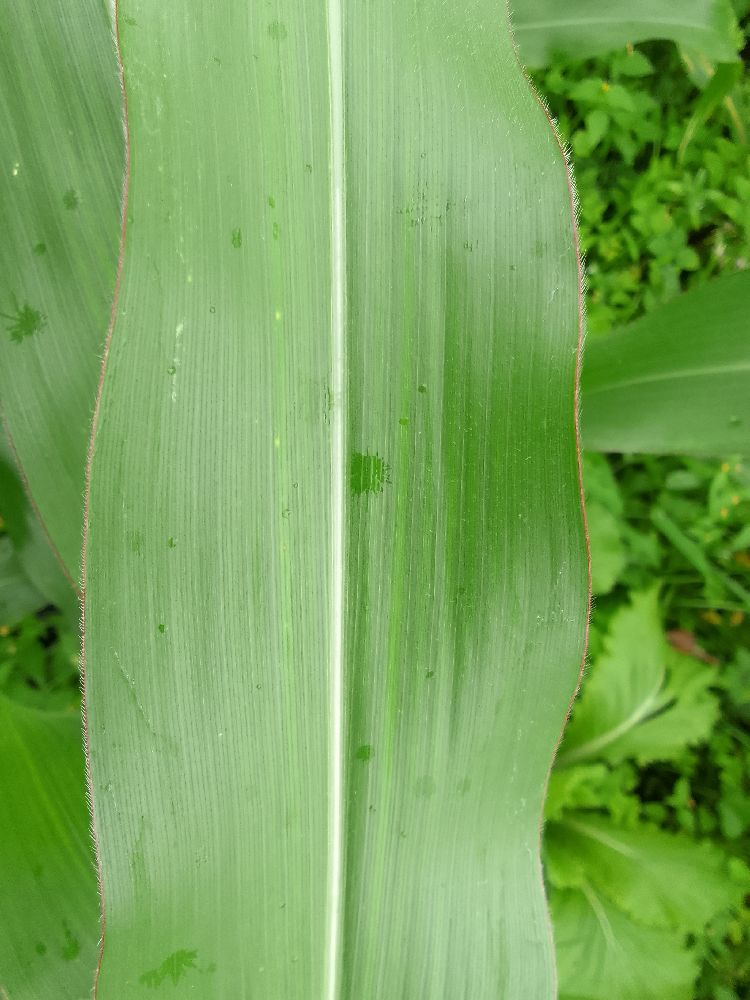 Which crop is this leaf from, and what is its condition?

maize, healthy
